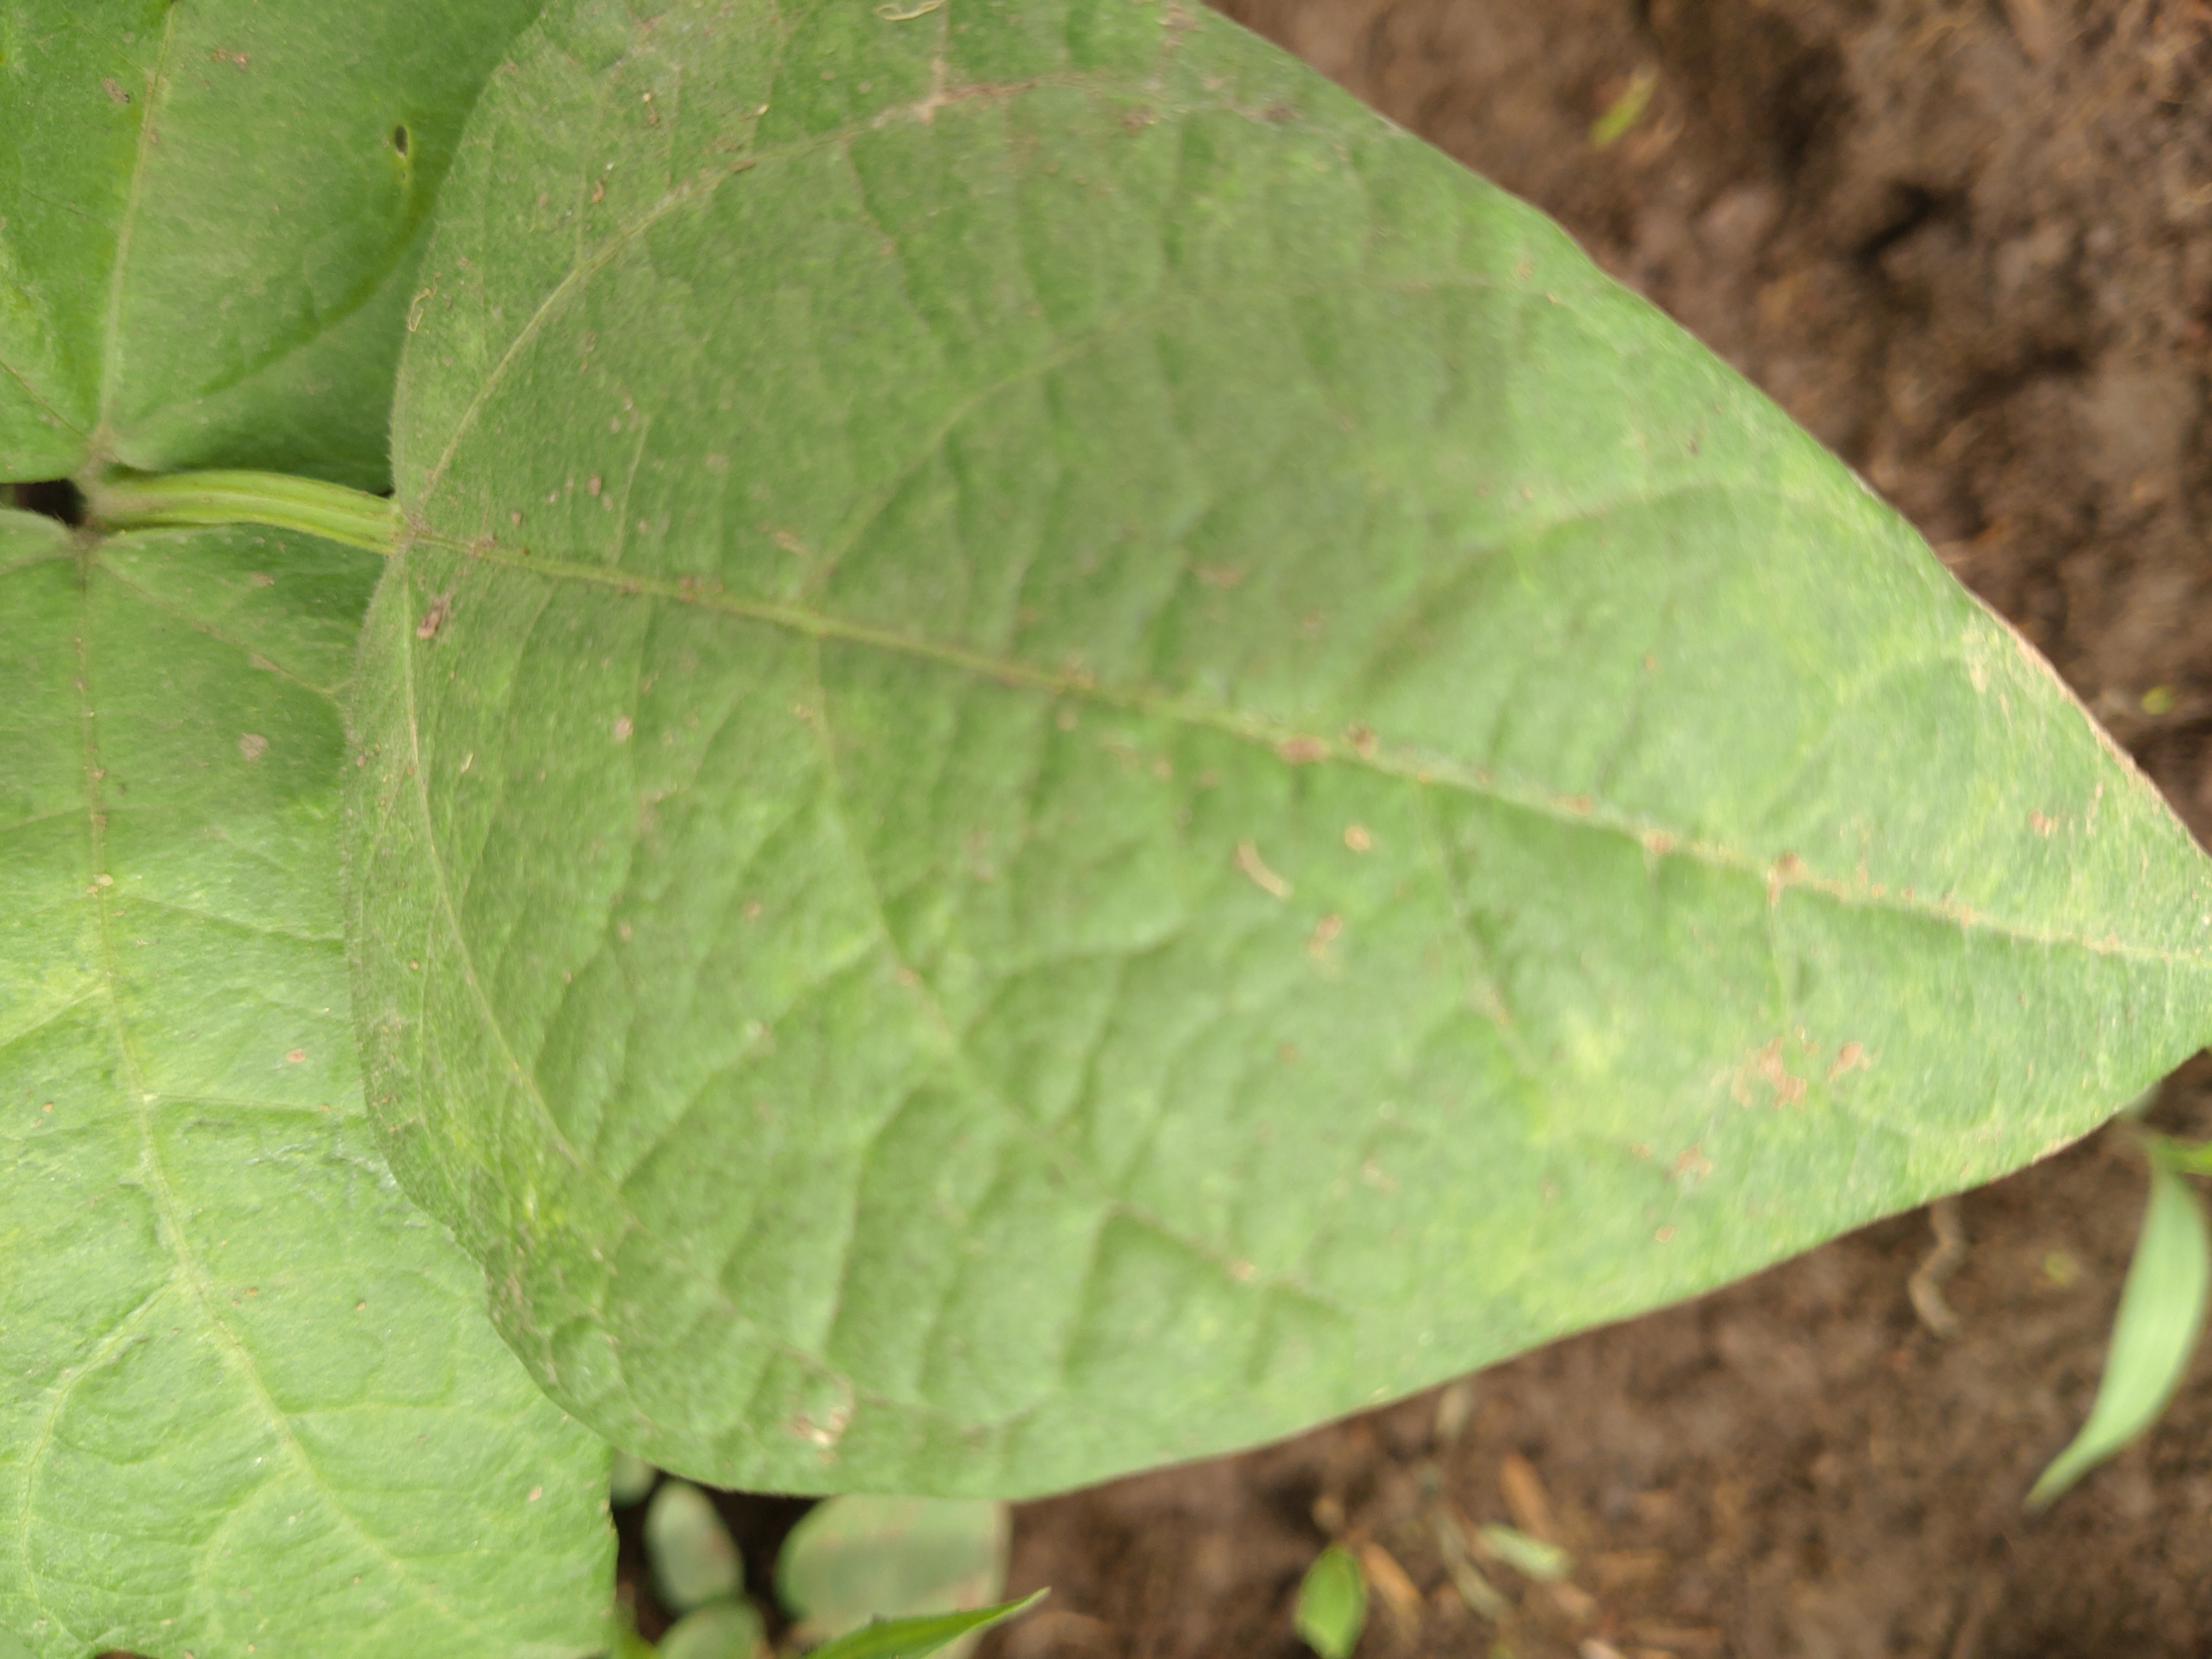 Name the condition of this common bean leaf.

healthy
